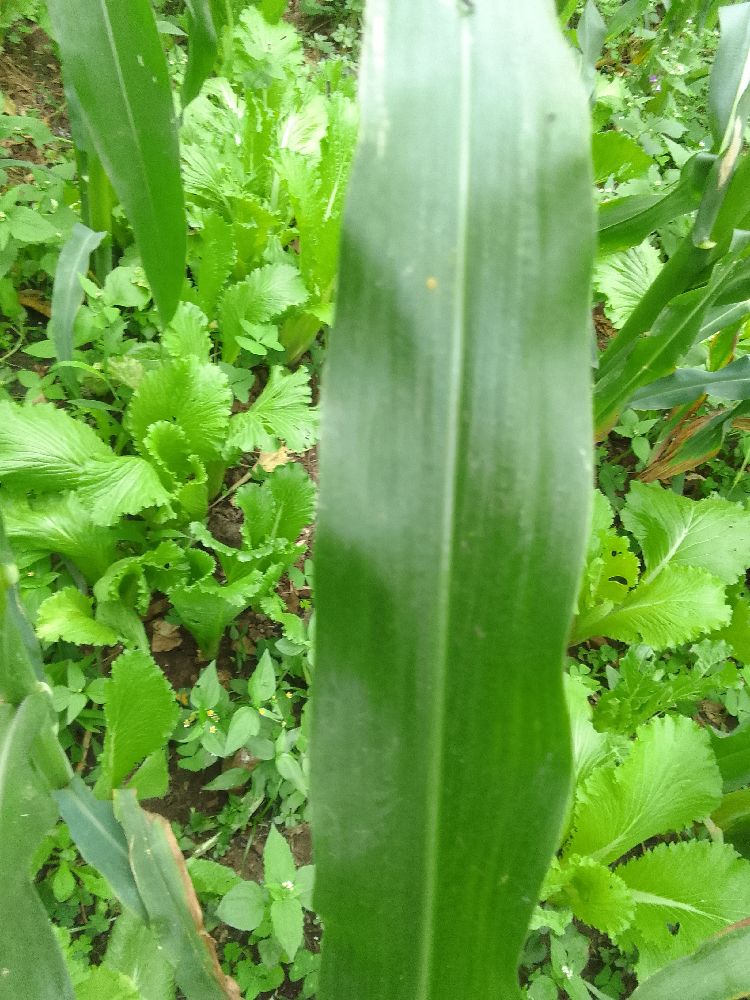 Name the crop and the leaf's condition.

maize, healthy
